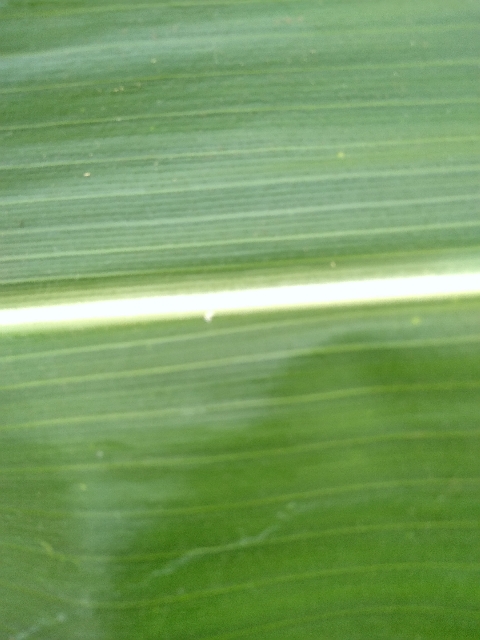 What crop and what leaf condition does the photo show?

maize, healthy
